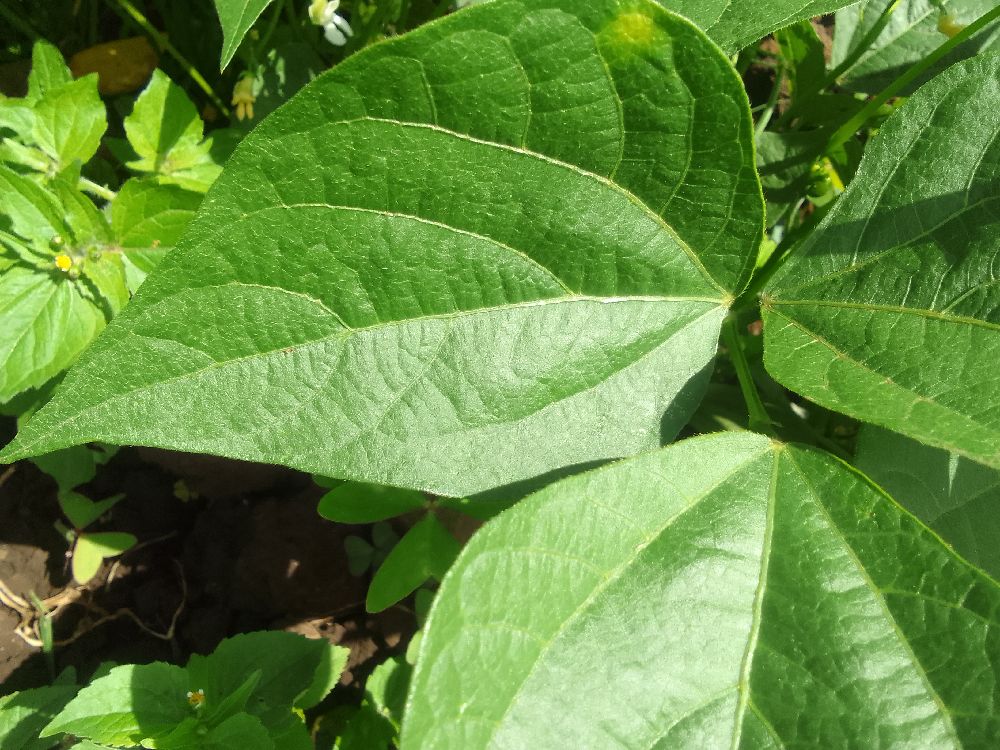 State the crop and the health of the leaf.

common bean, healthy
